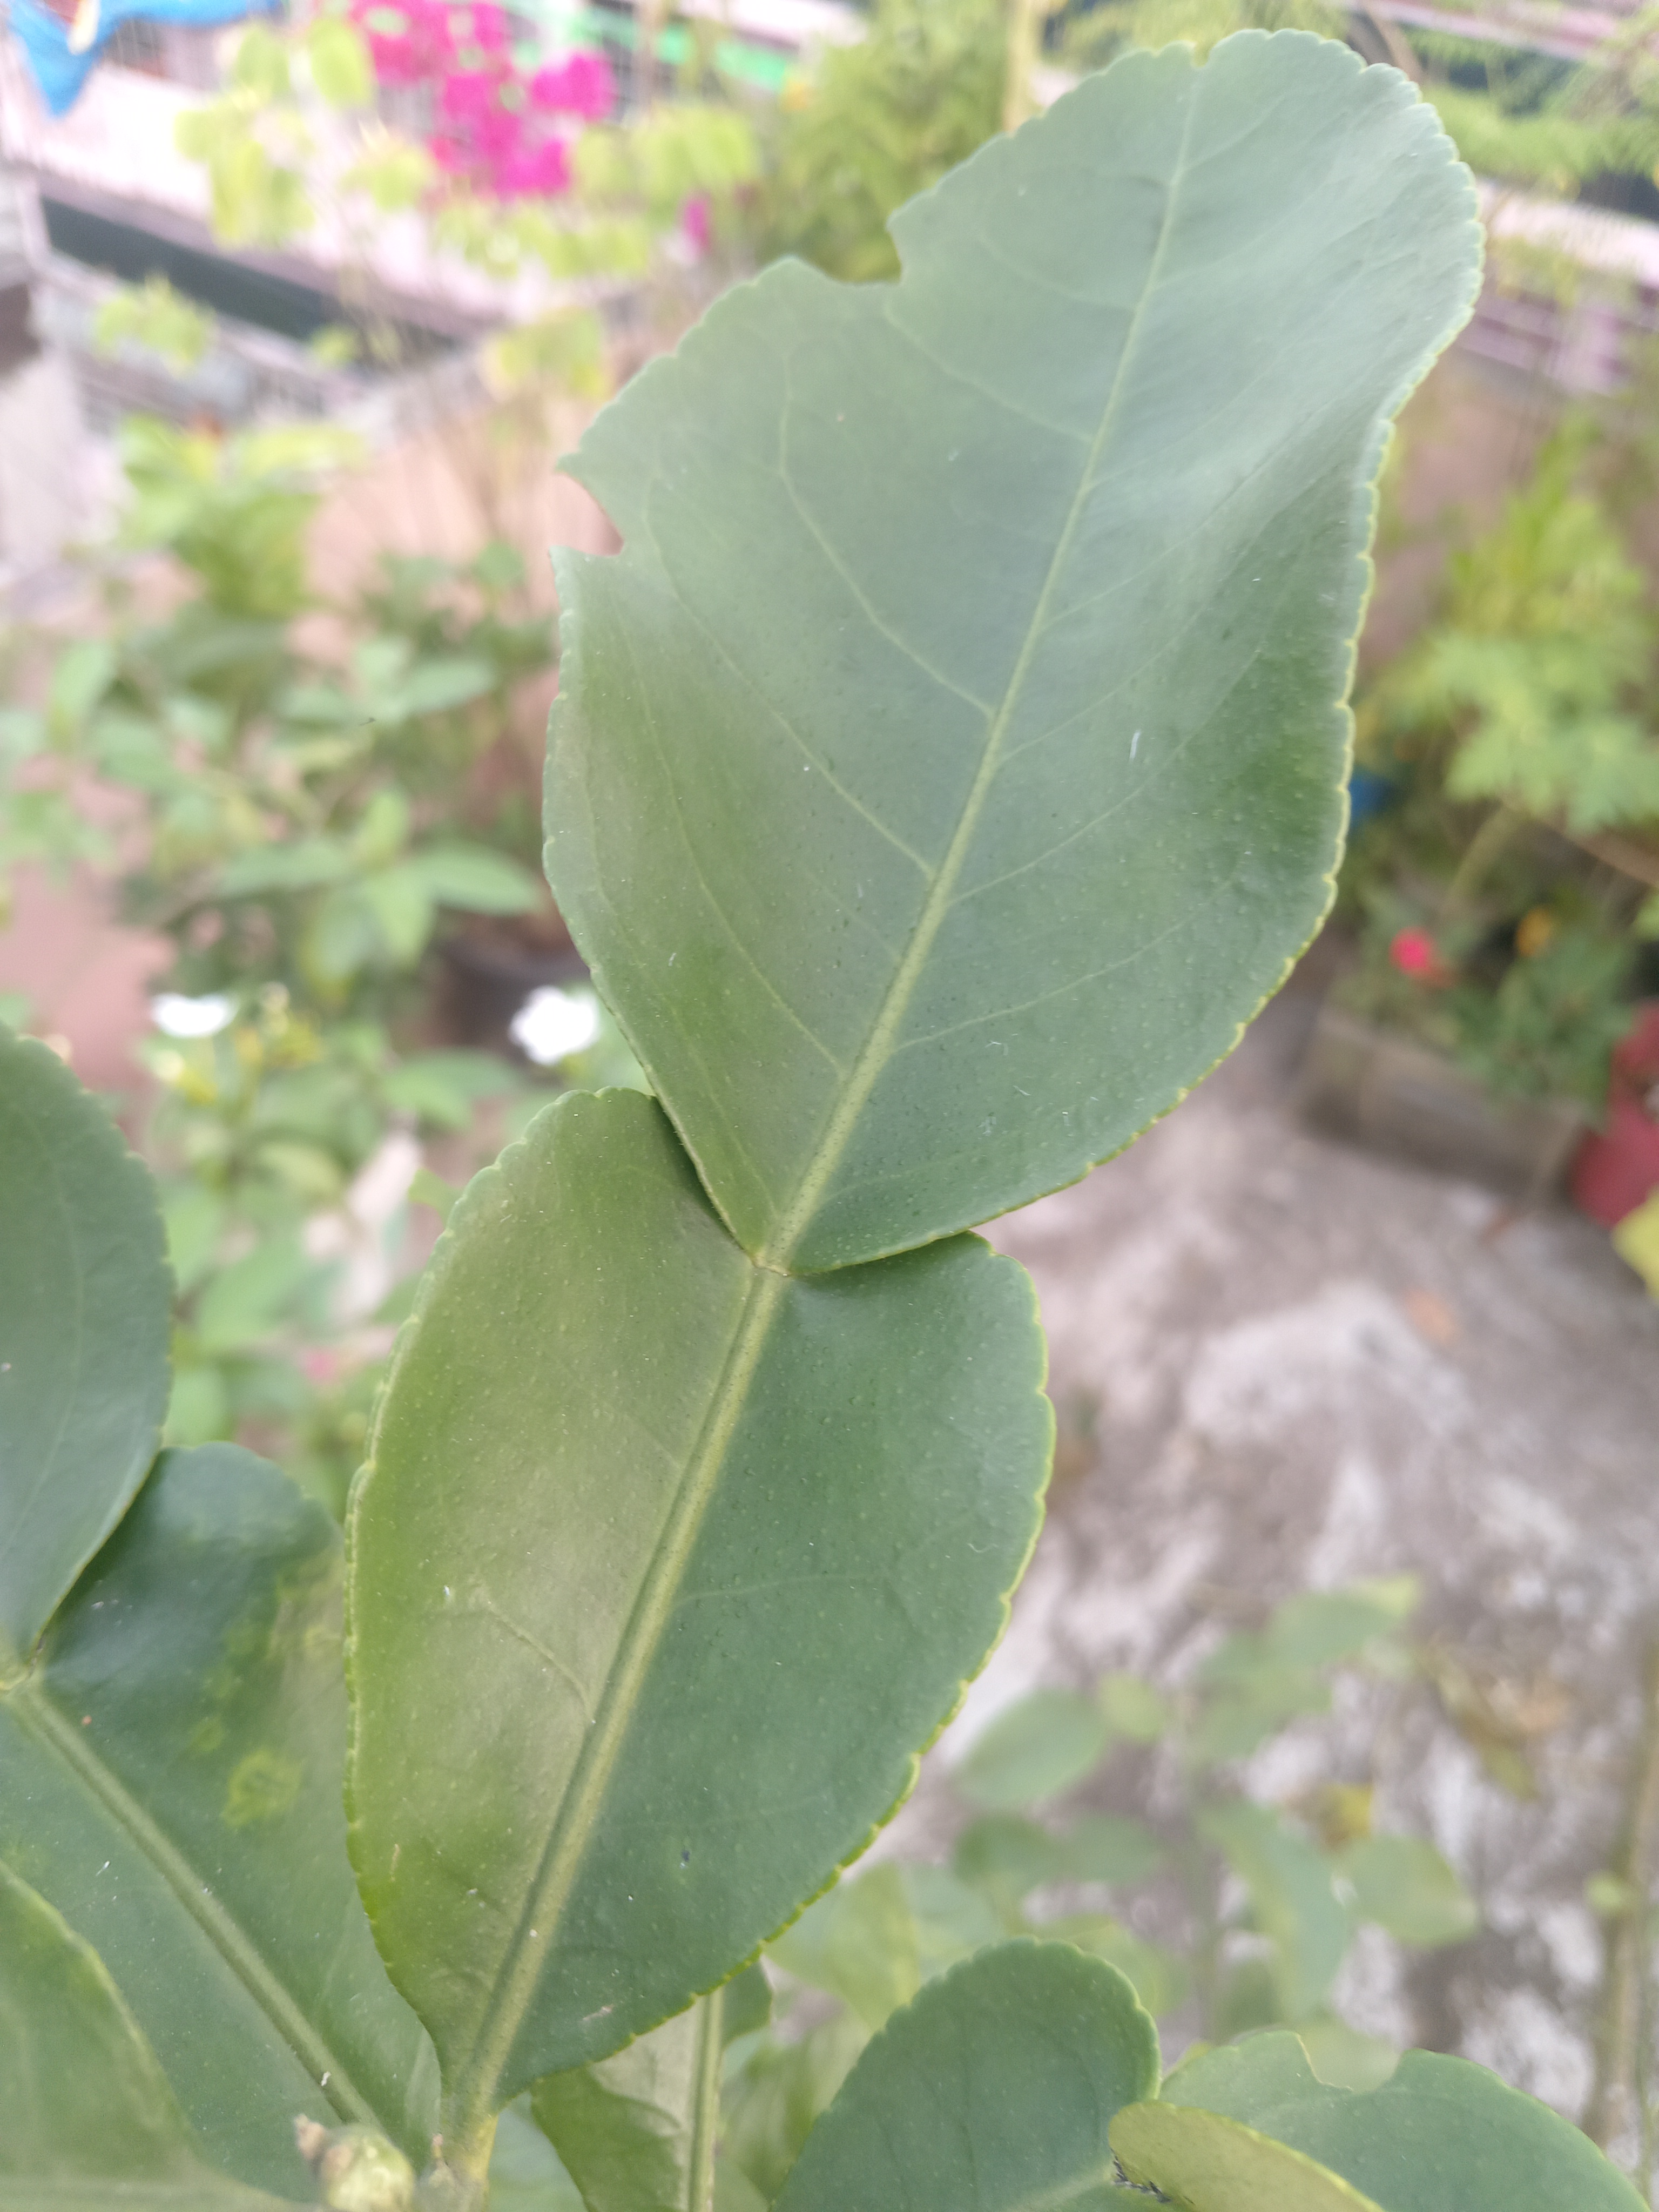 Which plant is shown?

lemon
